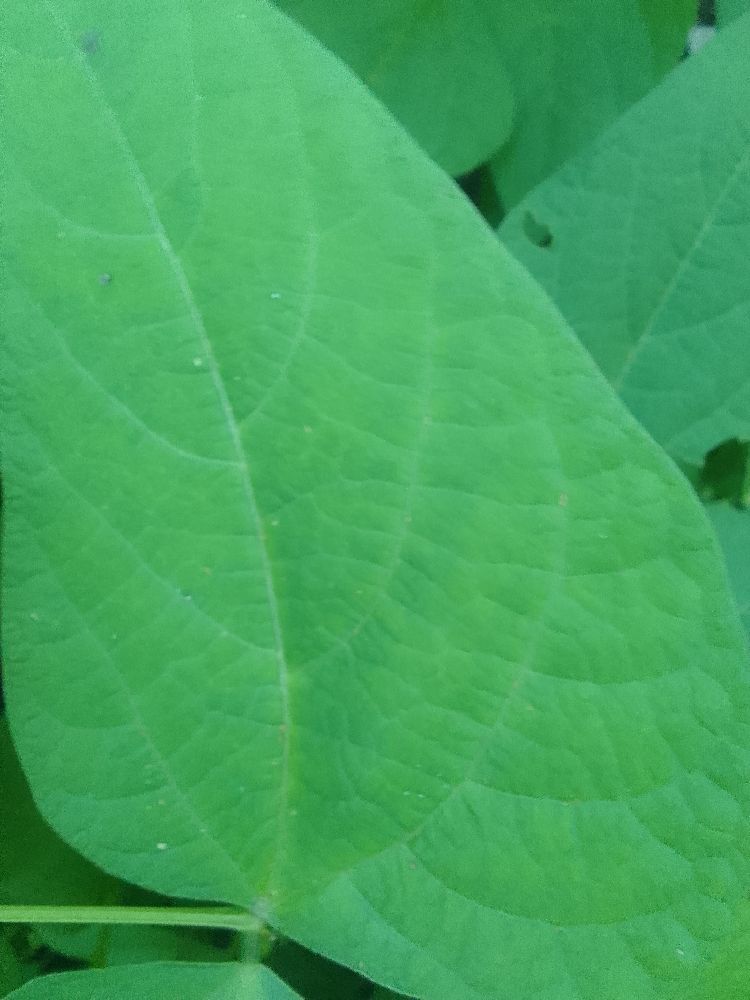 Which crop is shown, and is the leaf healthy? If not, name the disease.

common bean, healthy
